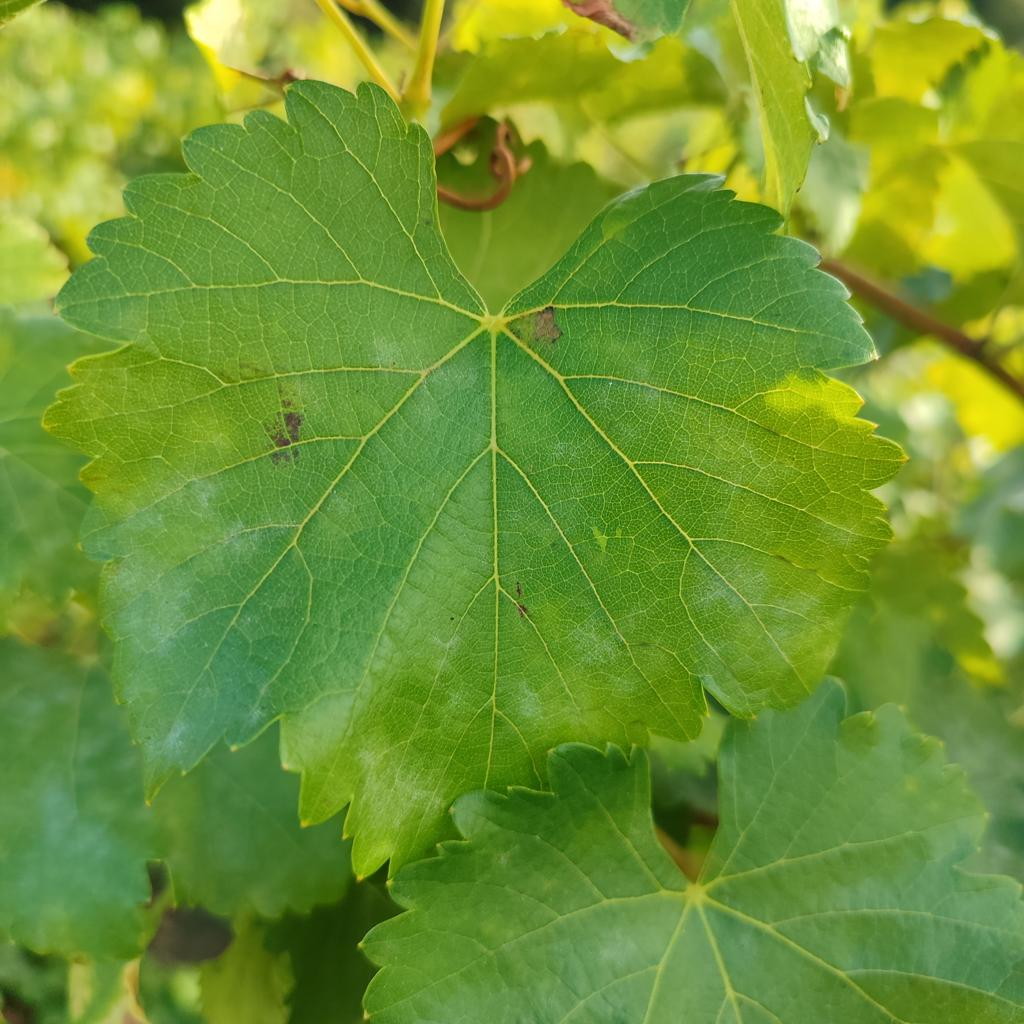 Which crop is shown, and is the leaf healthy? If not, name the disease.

grapevine, powdery mildew
